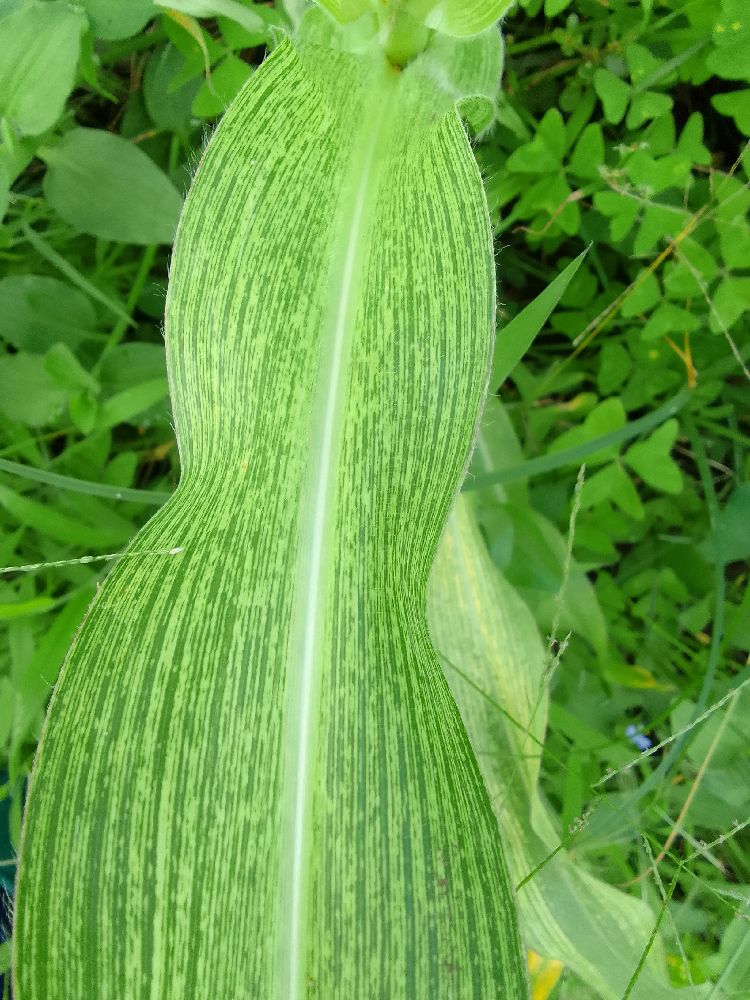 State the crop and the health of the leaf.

maize, maize streak virus
